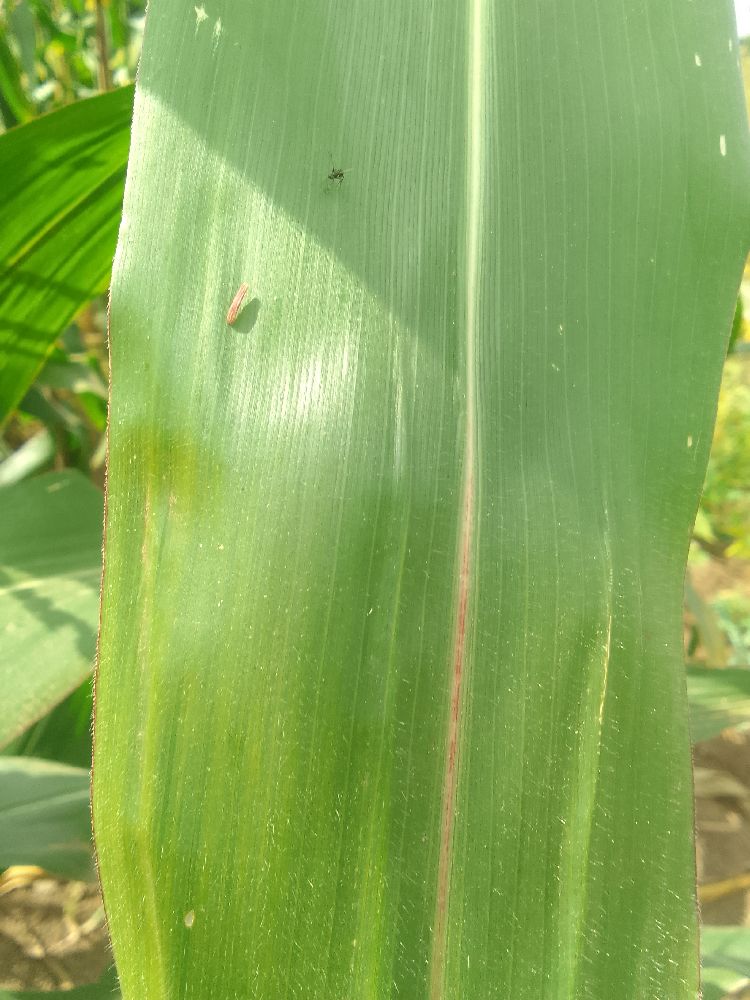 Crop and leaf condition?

maize, healthy
